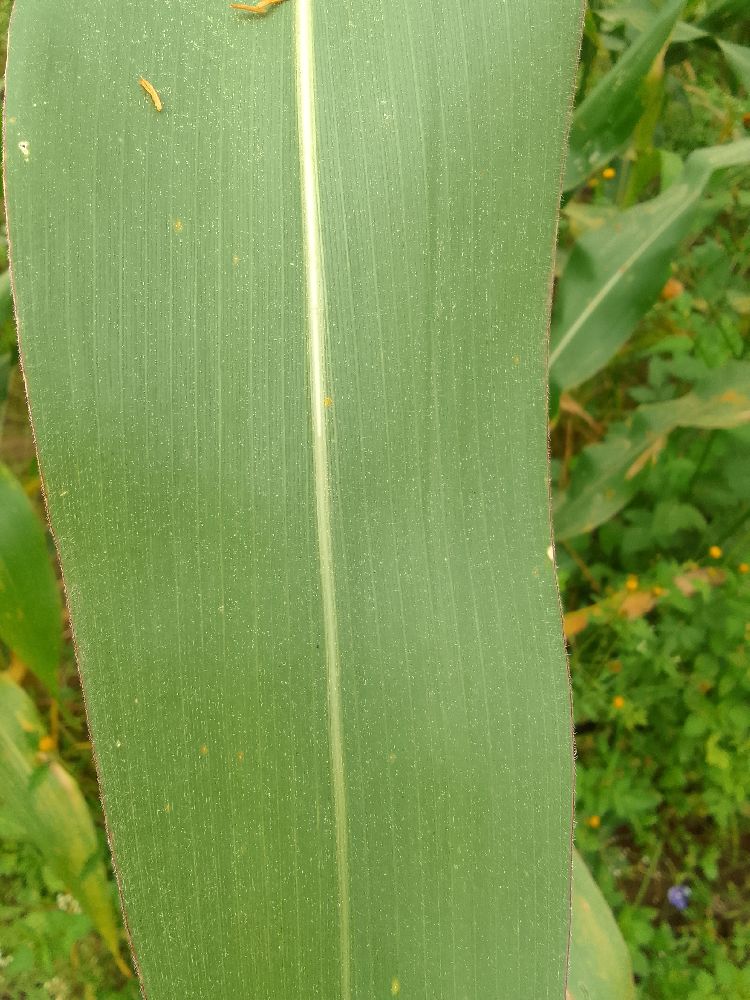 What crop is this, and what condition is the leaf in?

maize, healthy
